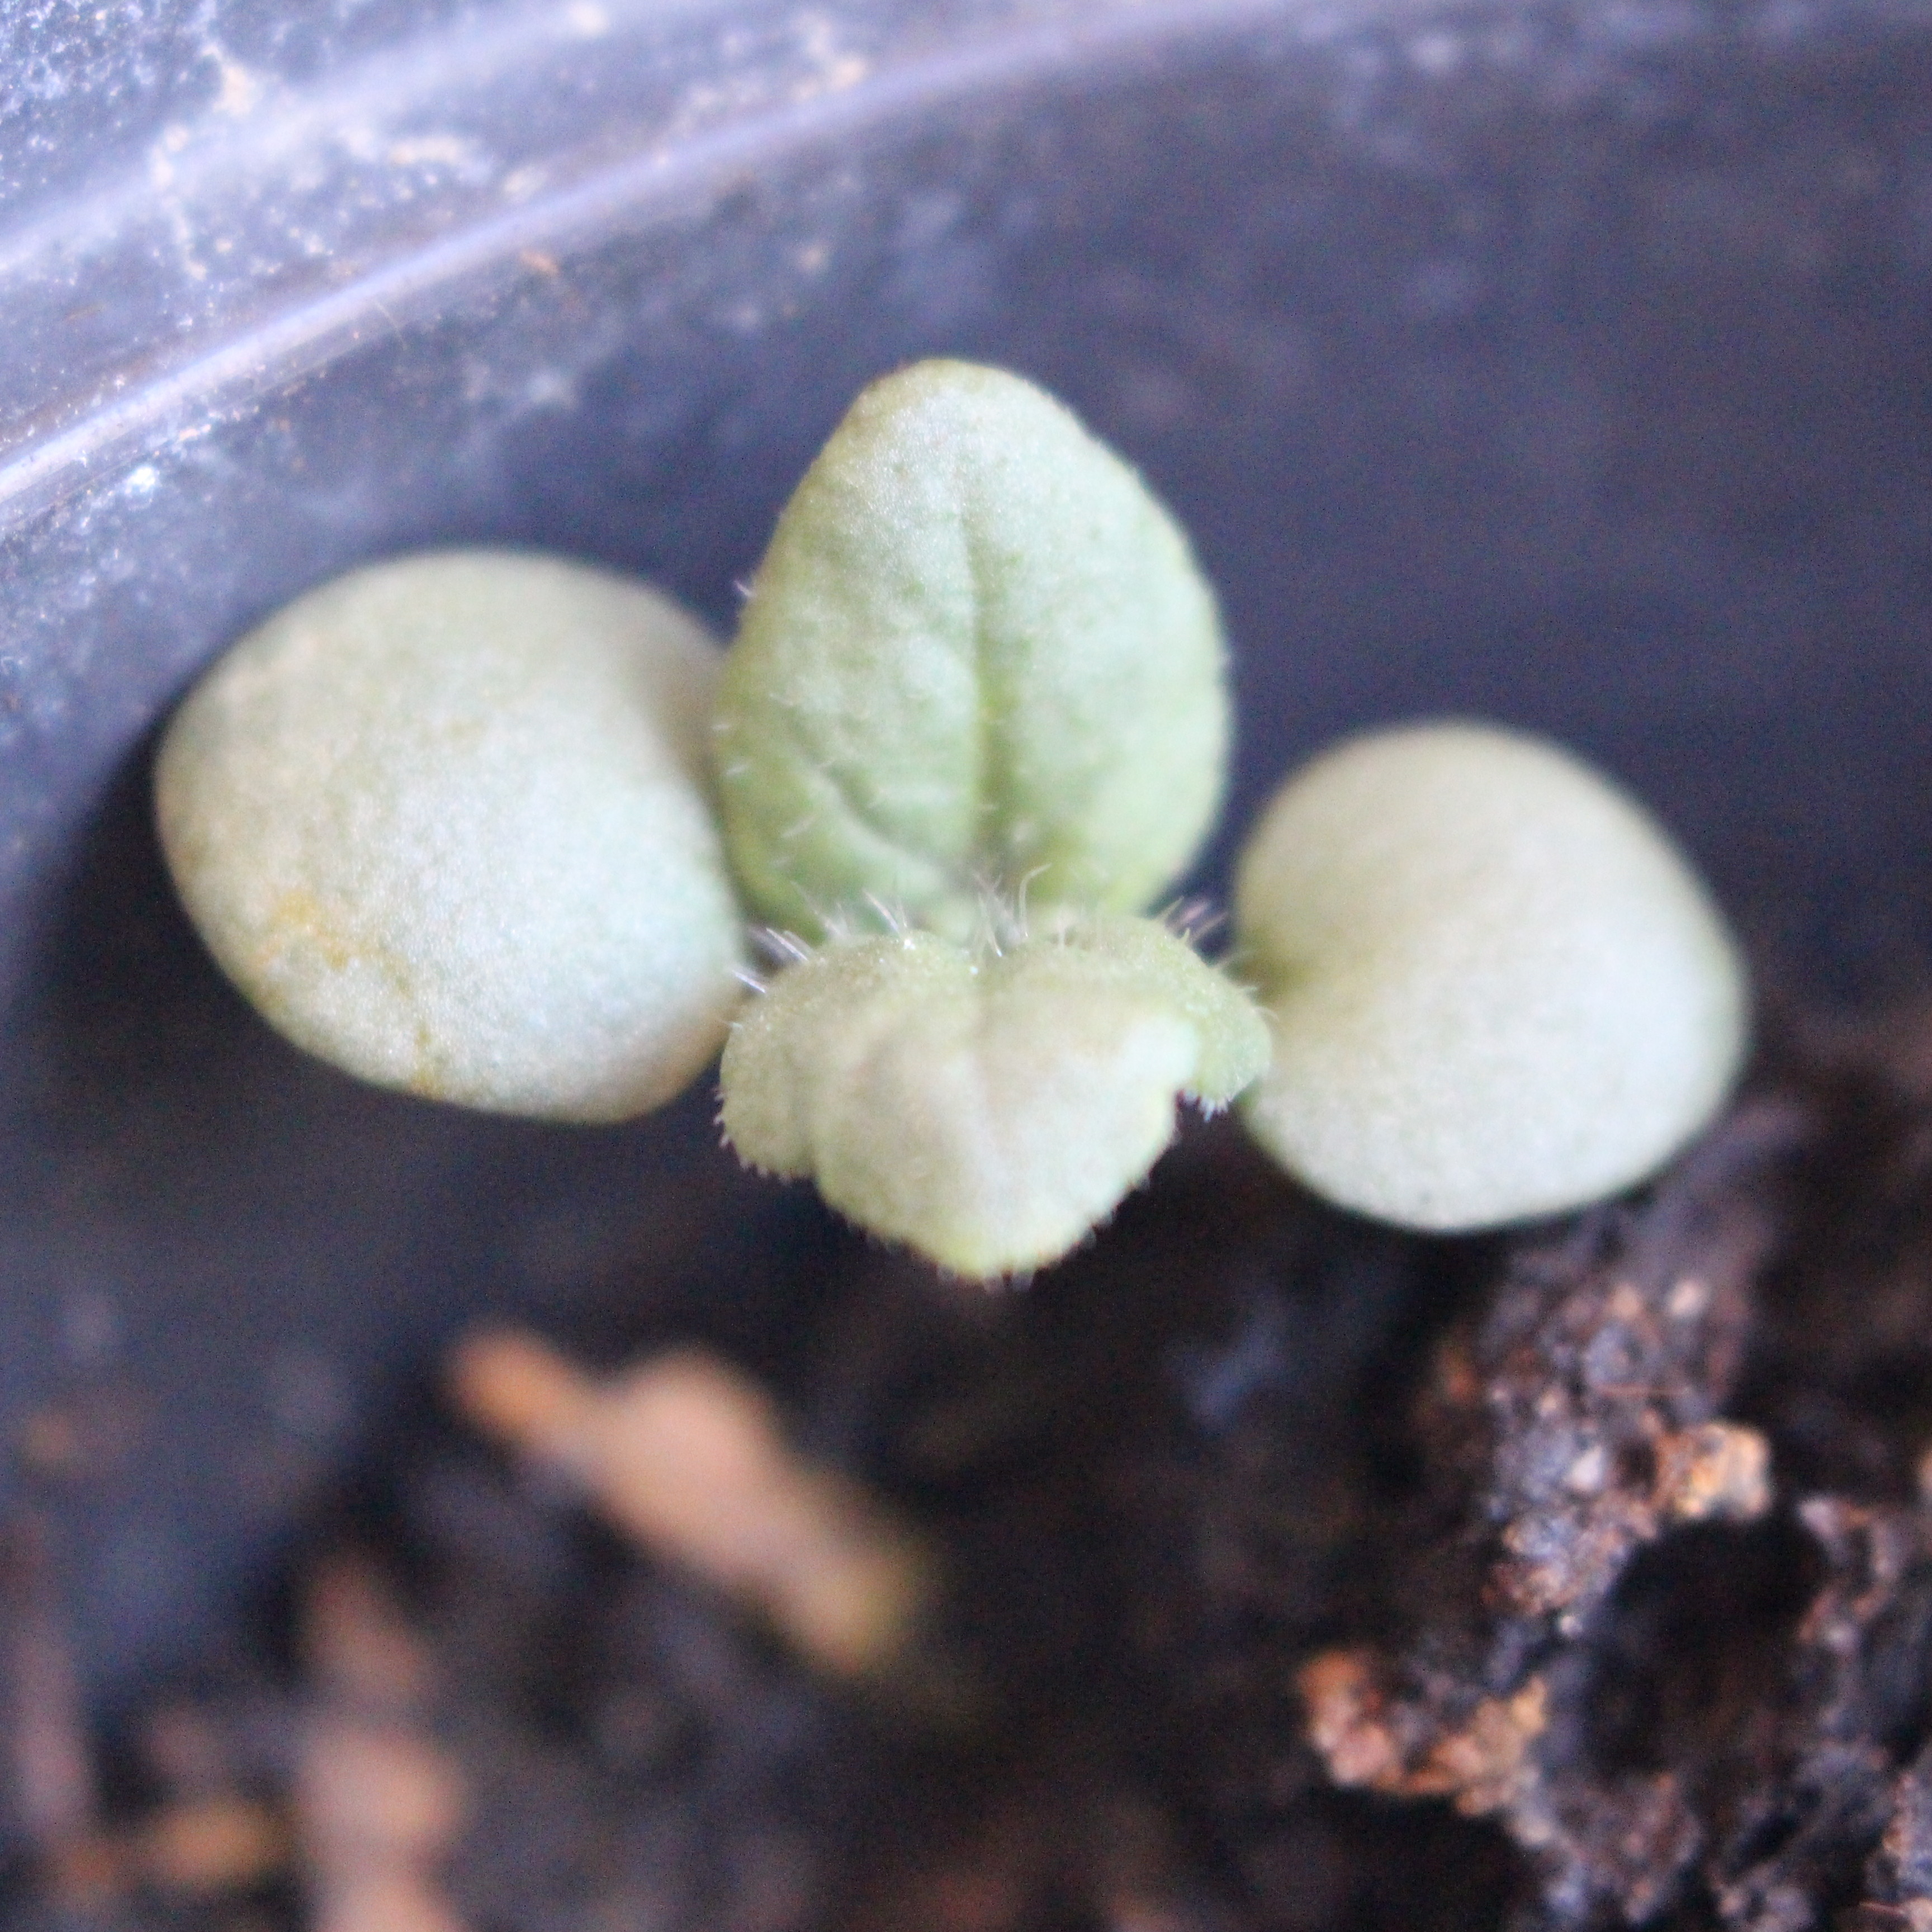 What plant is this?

Veronica persica
